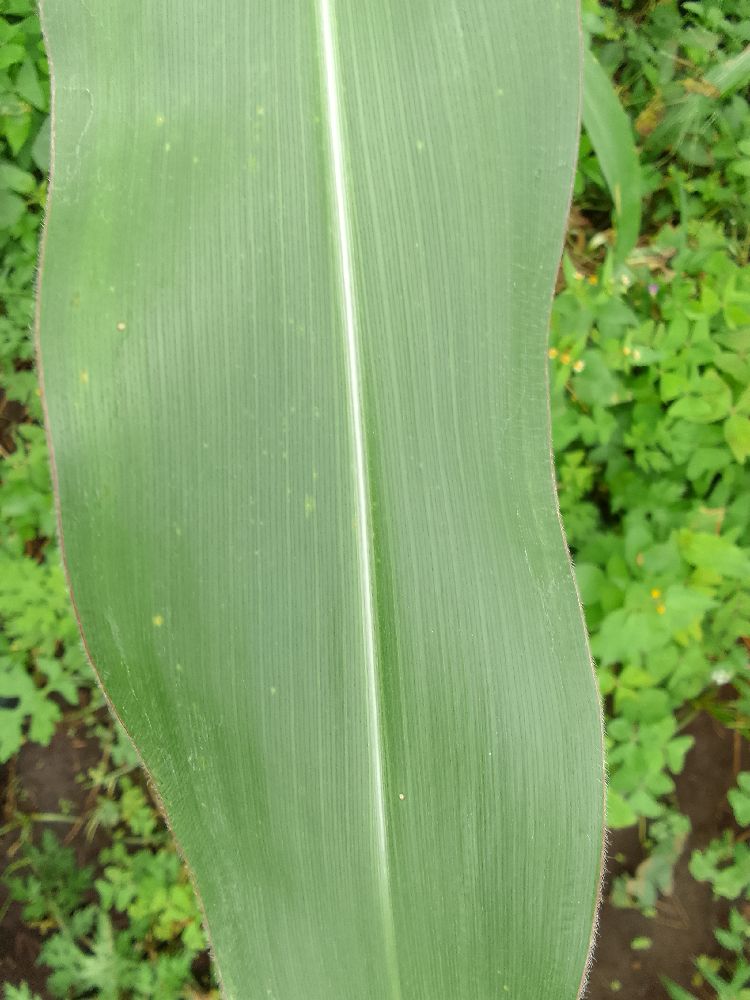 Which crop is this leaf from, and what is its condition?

maize, healthy
